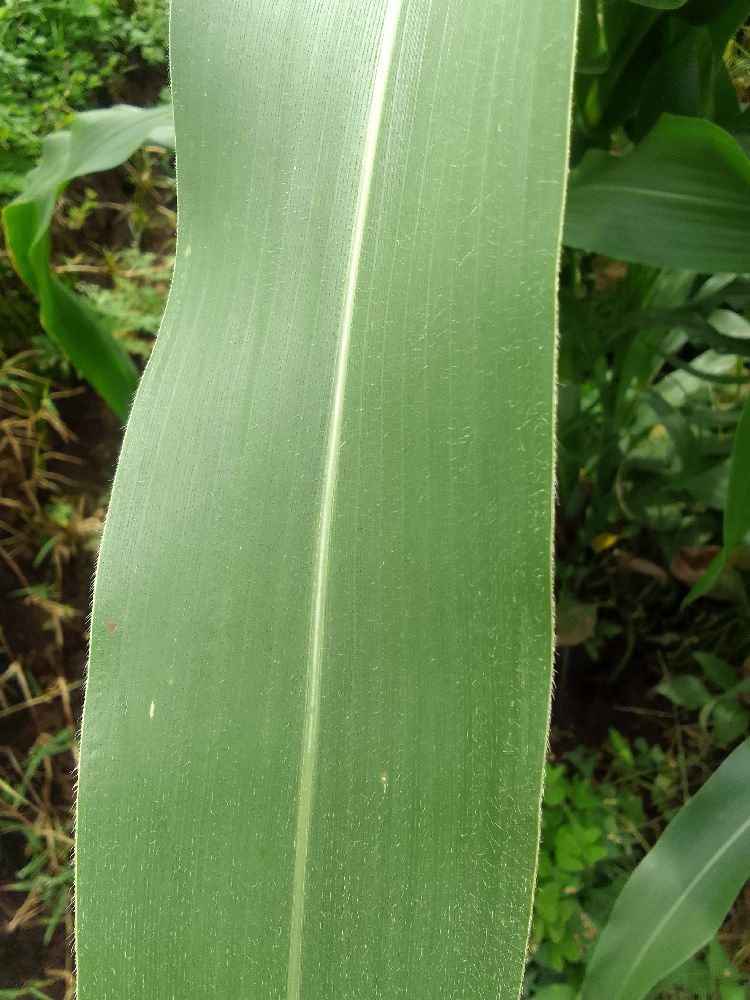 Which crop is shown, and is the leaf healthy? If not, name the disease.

maize, healthy
